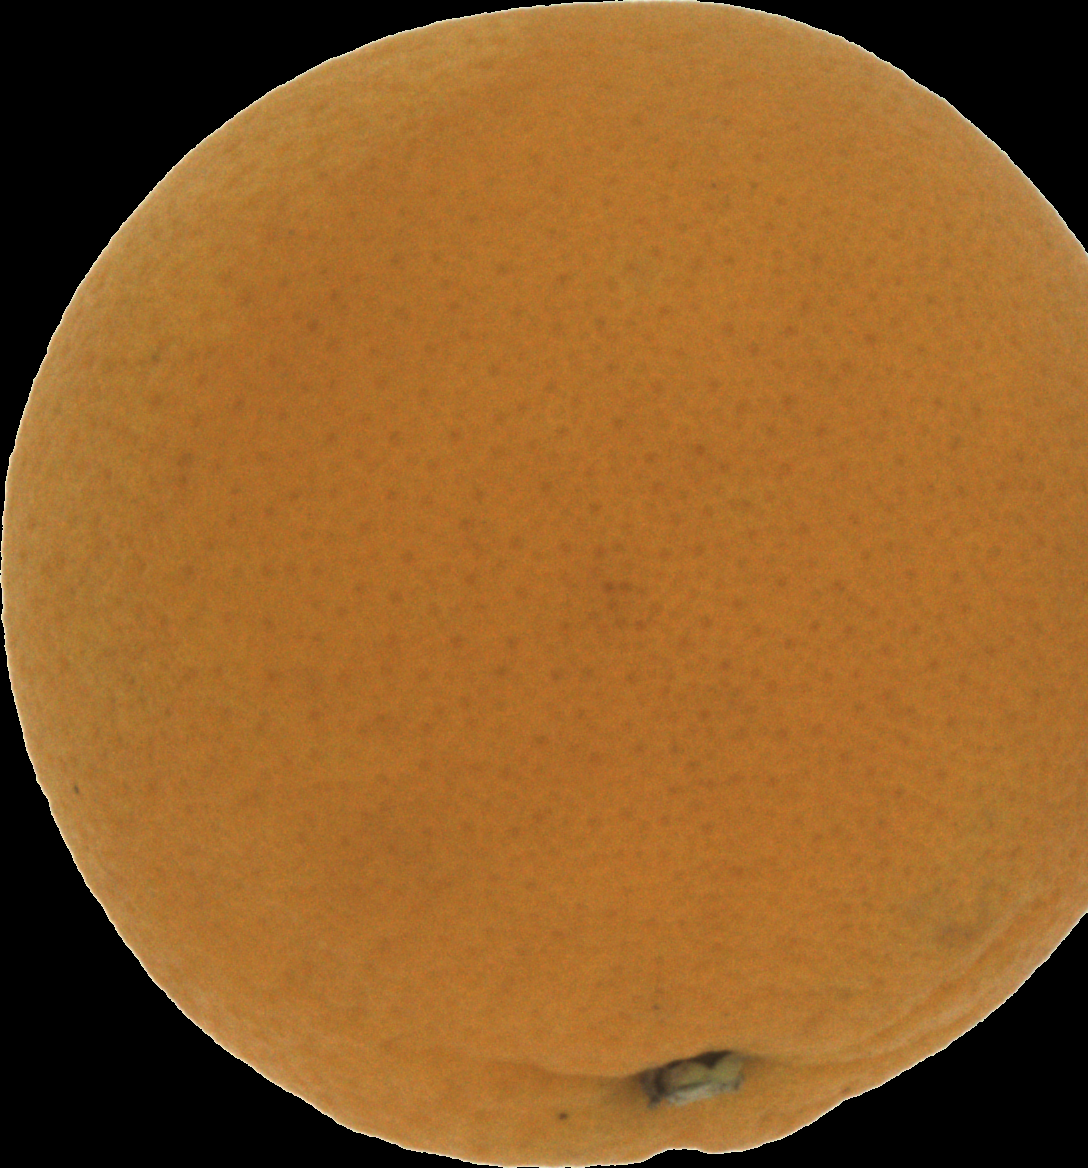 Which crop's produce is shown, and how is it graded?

orange, good
